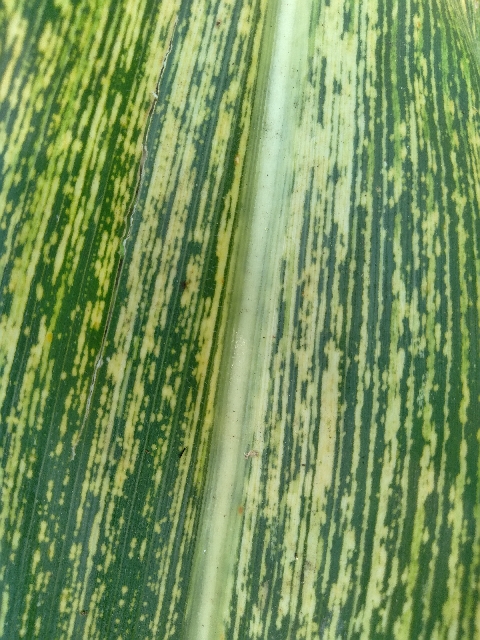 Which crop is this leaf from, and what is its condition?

maize, maize streak virus
